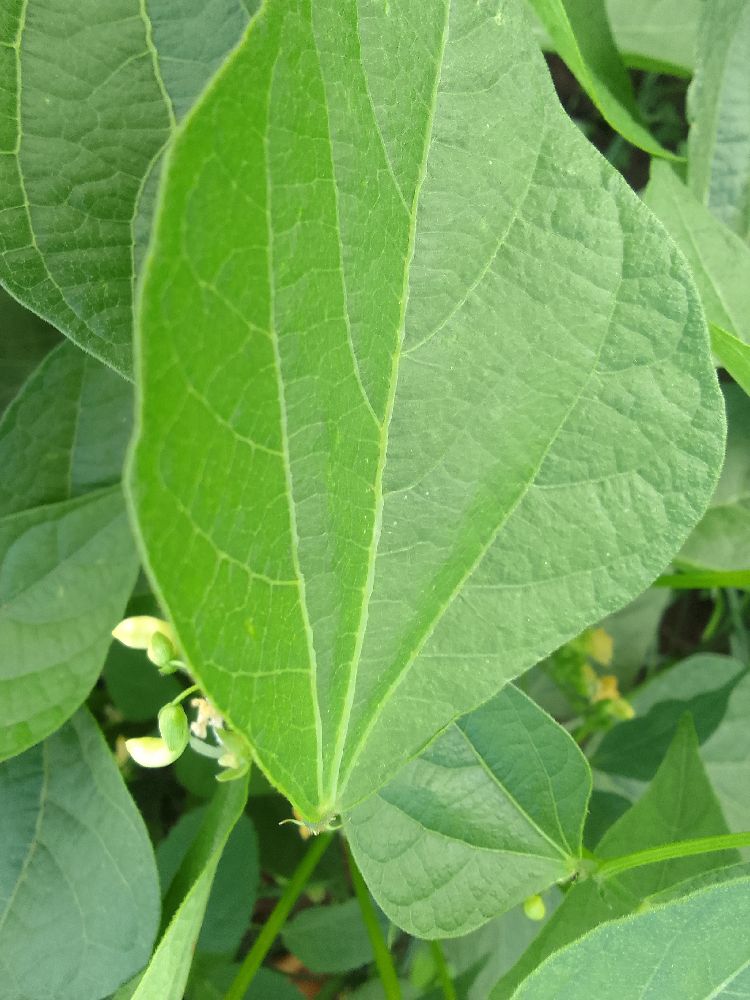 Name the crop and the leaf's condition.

common bean, healthy
